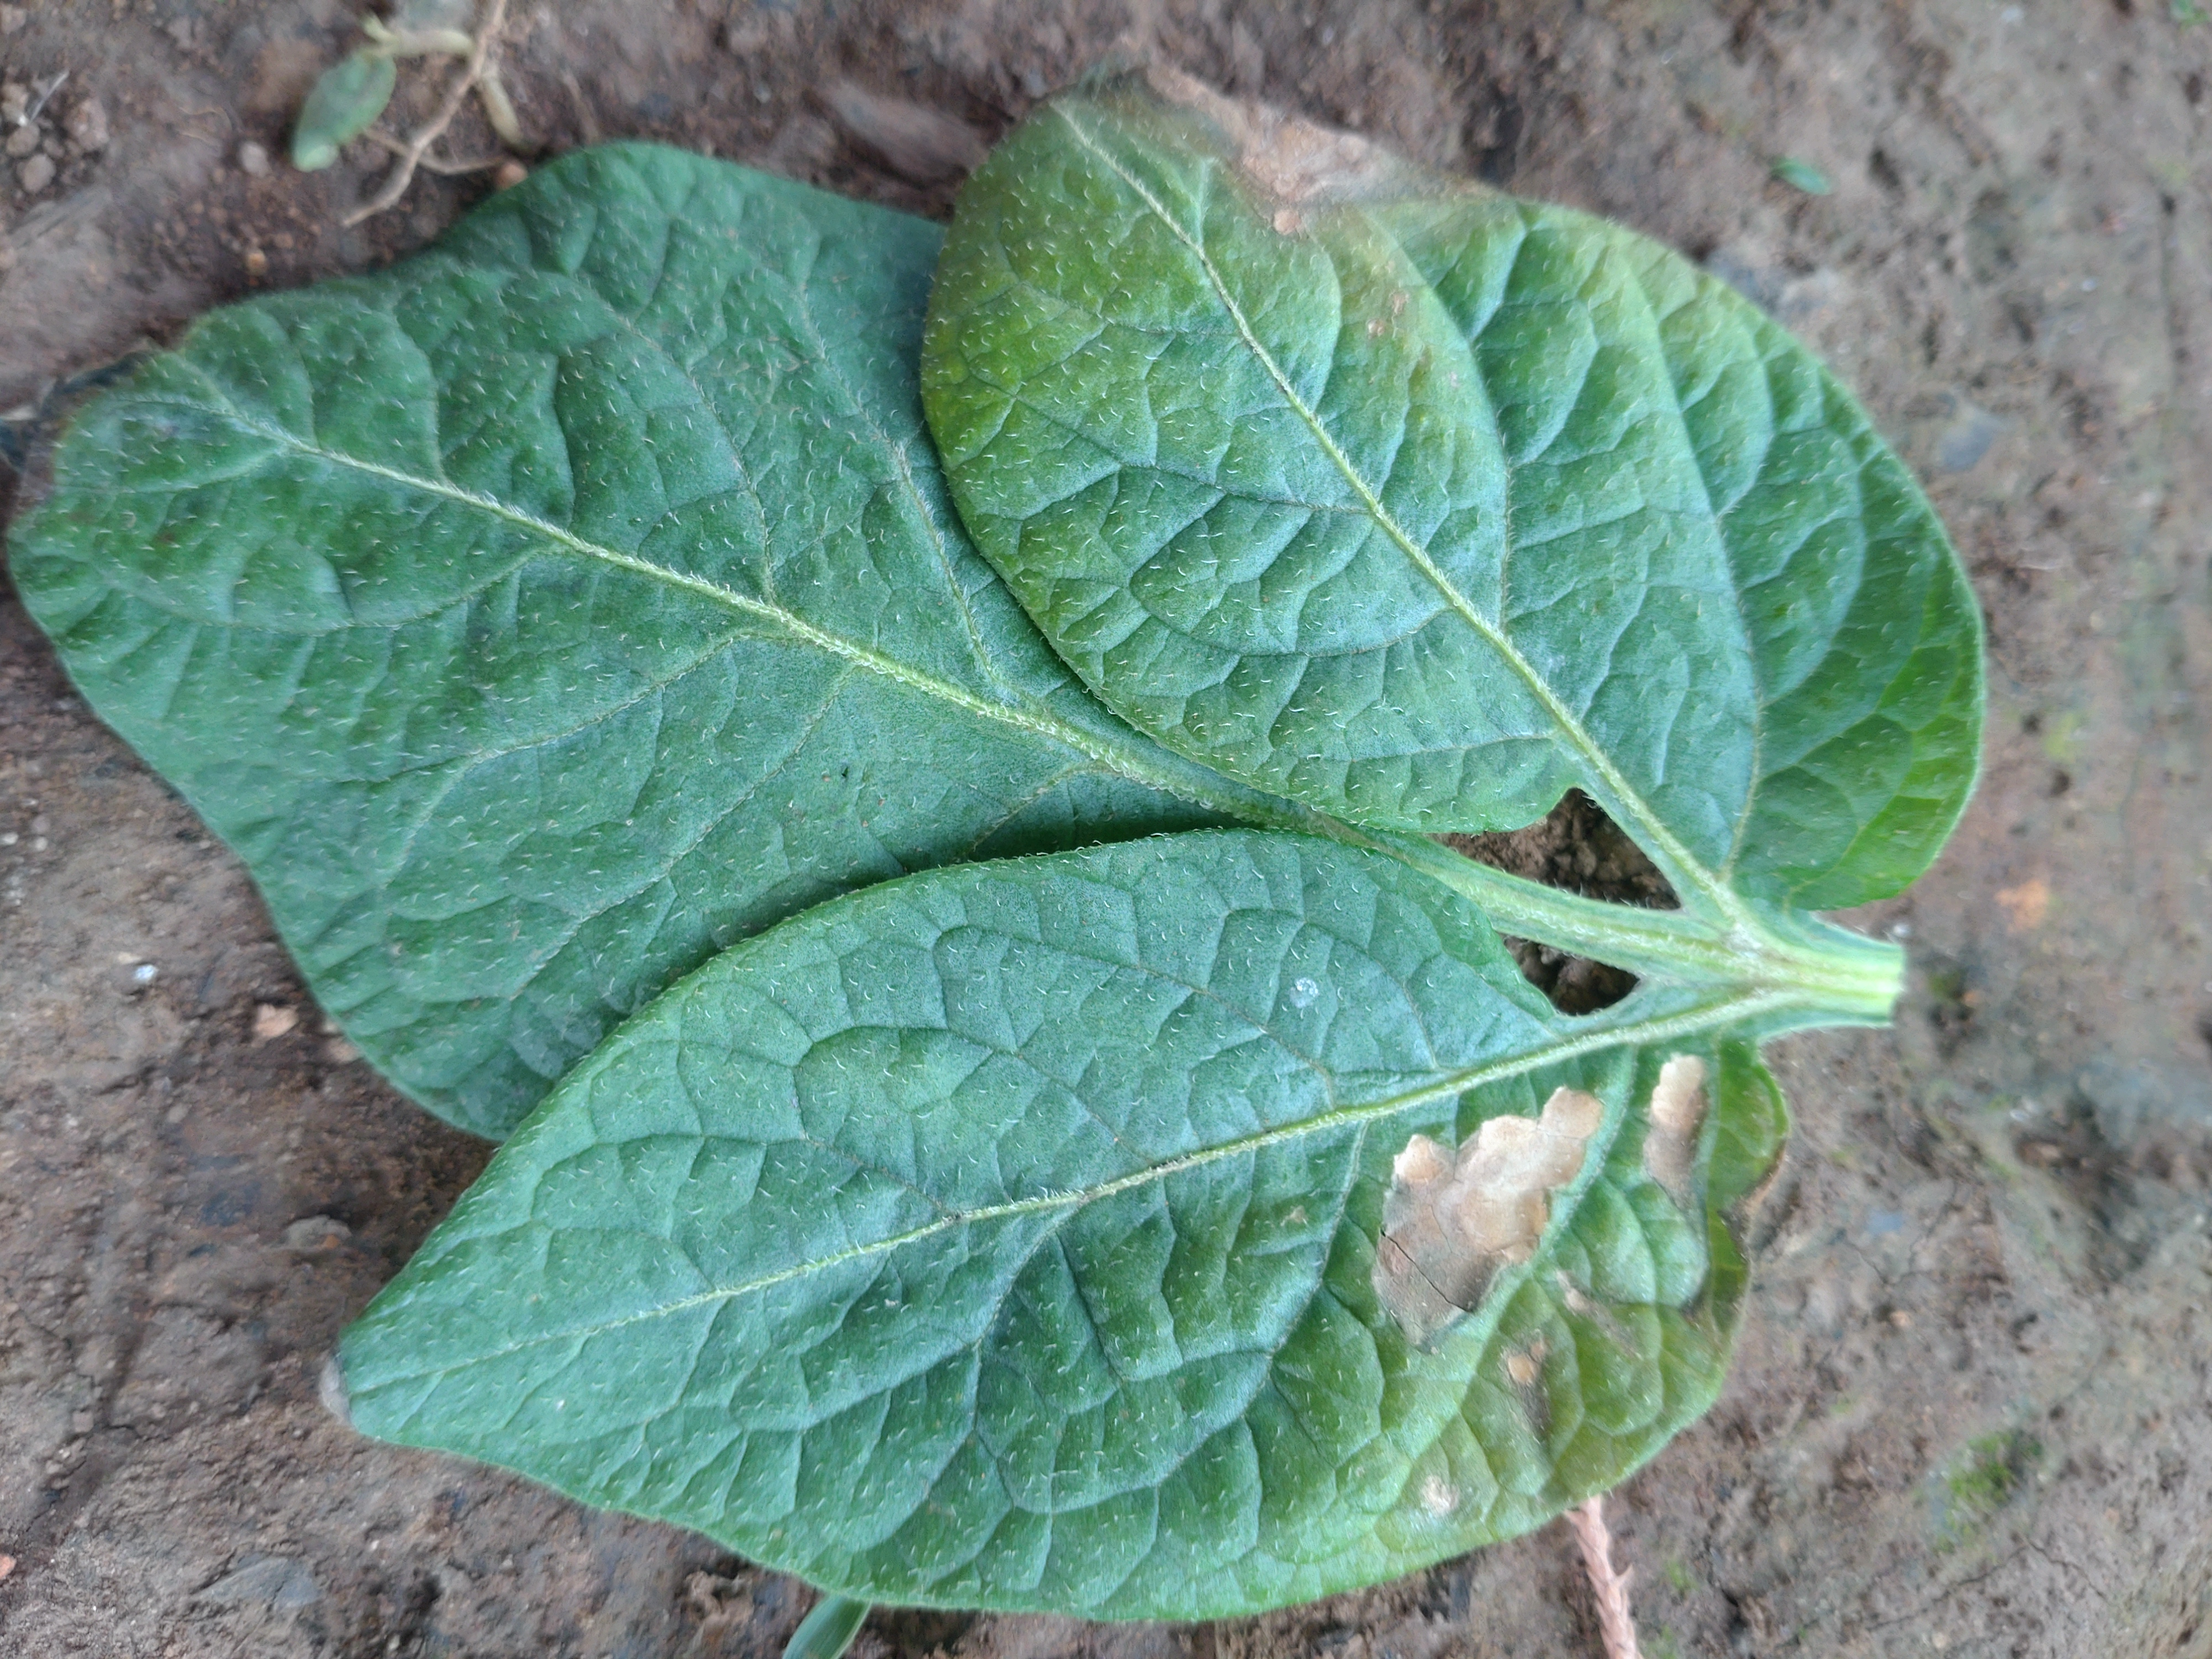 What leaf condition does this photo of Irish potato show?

early blight
